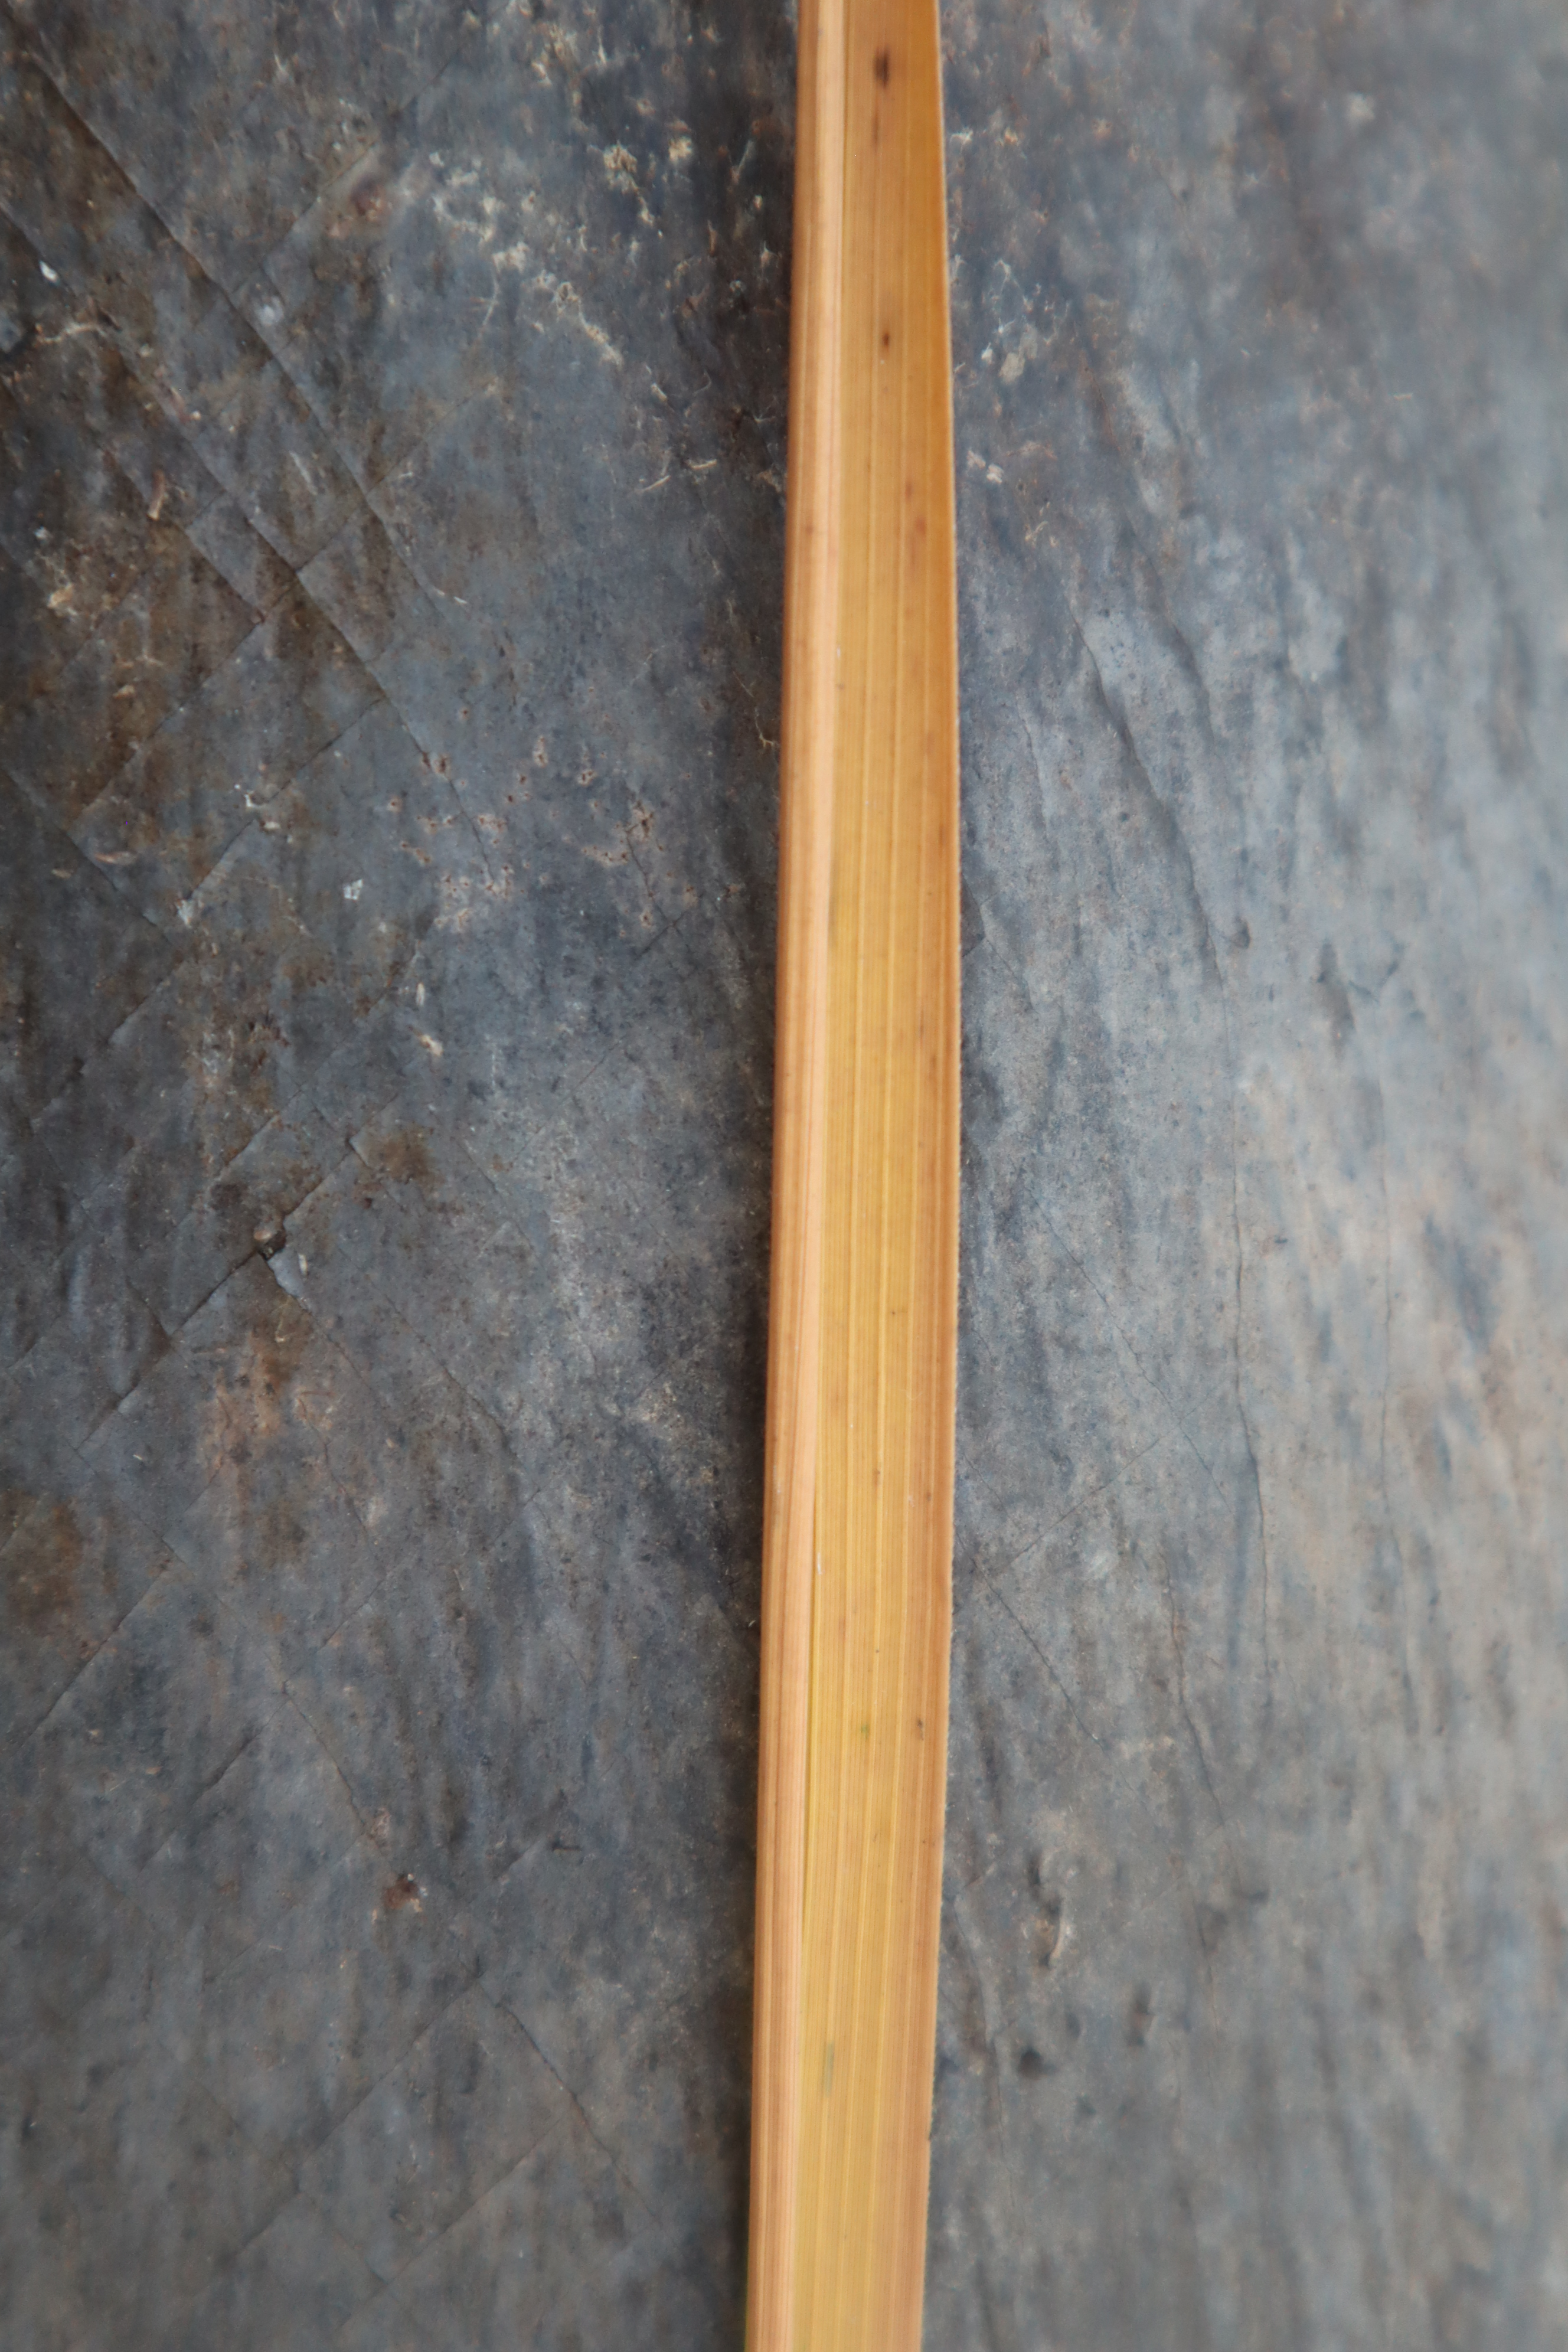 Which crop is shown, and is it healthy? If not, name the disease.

rice, tungro virus disease
